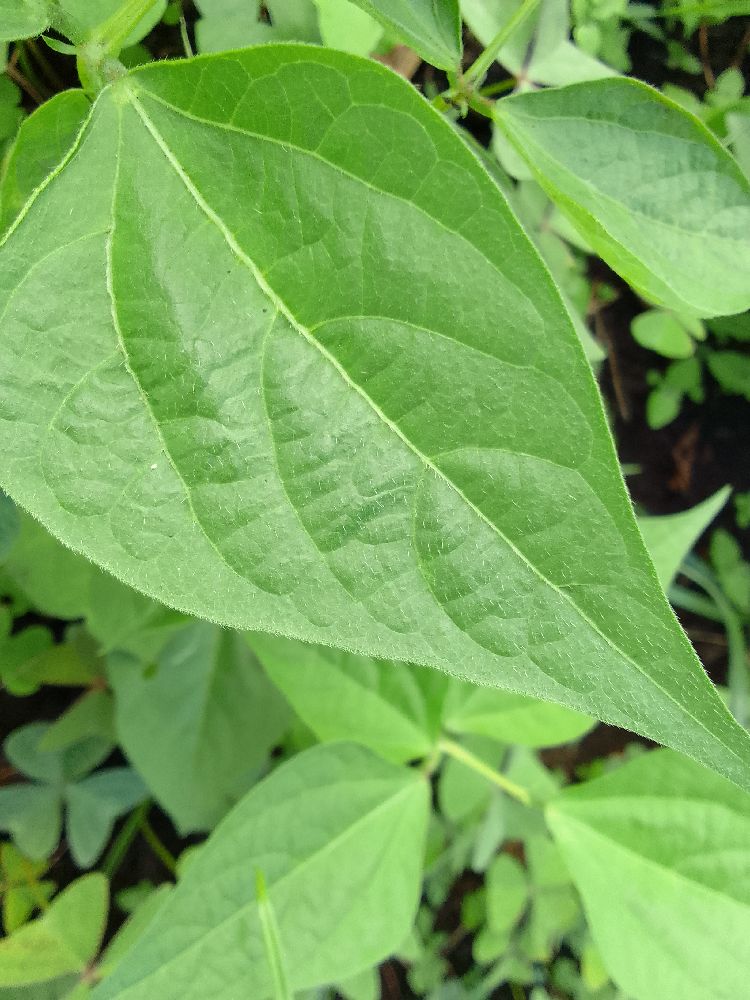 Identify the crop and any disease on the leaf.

common bean, healthy
